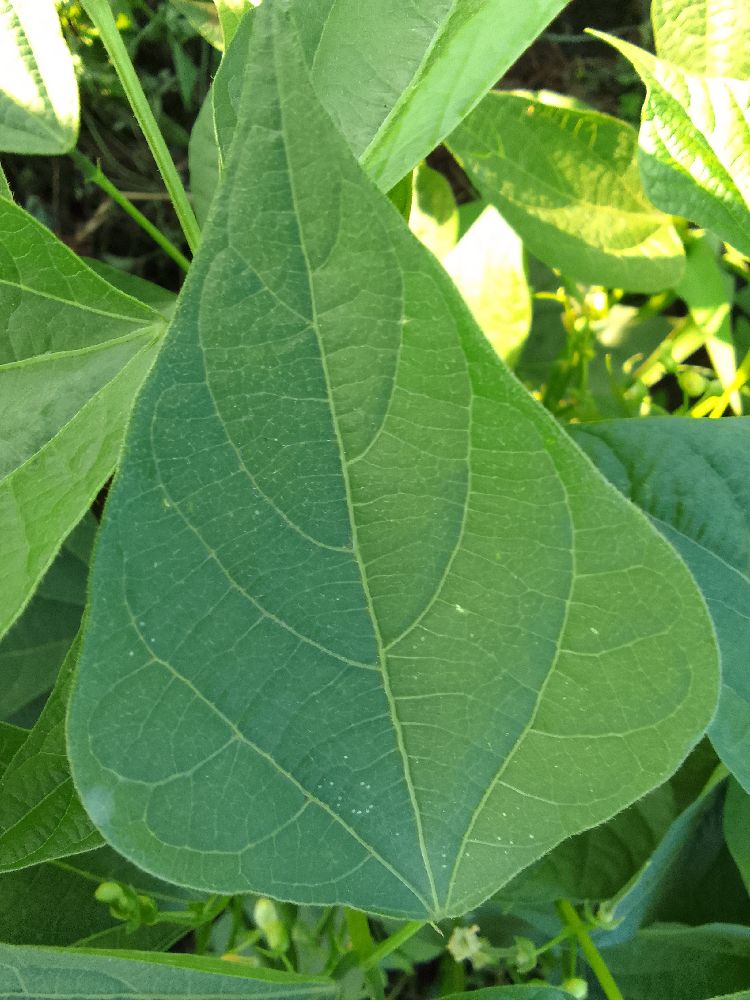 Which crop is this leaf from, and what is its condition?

common bean, healthy
